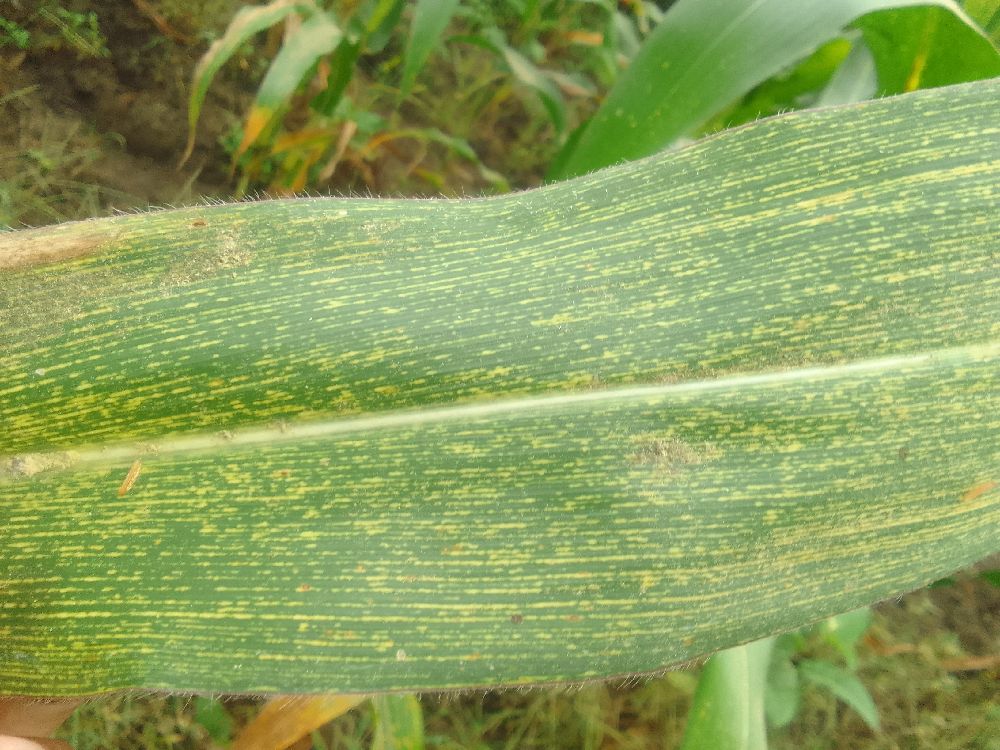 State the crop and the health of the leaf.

maize, maize streak virus
